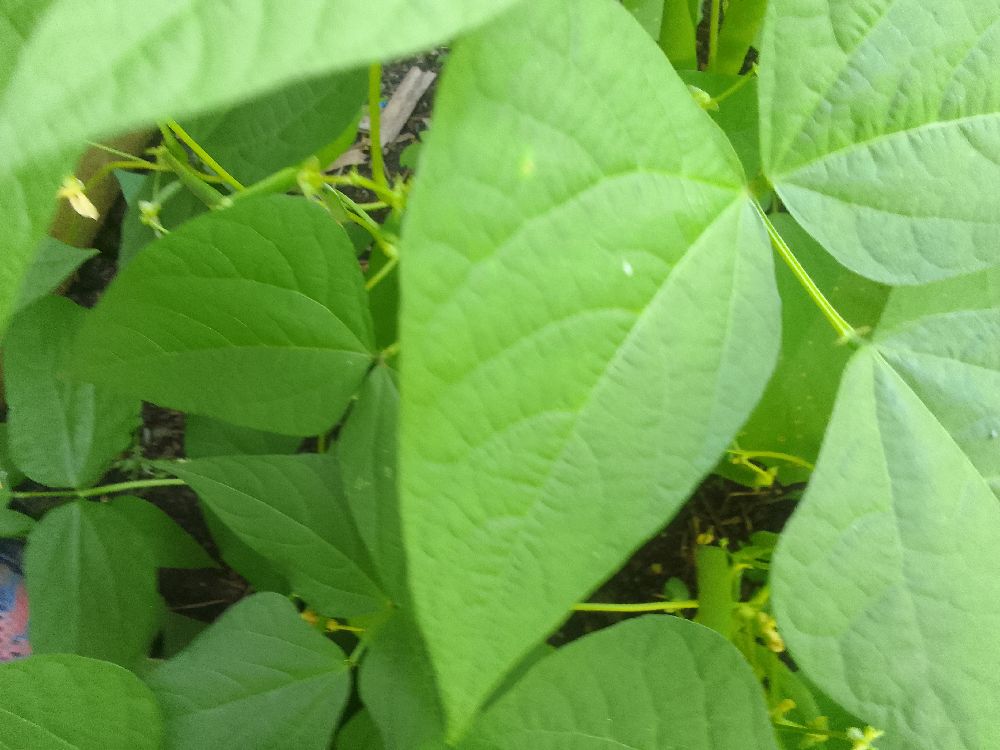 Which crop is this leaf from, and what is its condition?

common bean, healthy
